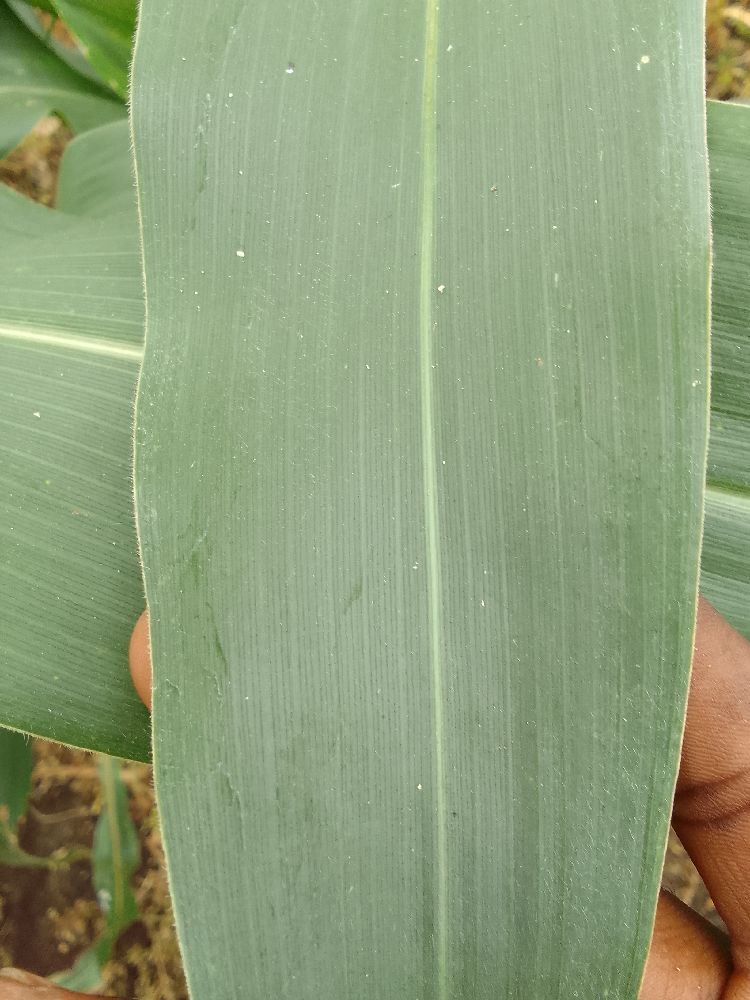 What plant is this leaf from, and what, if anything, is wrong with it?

maize, healthy
